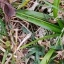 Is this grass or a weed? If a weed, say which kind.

grass
